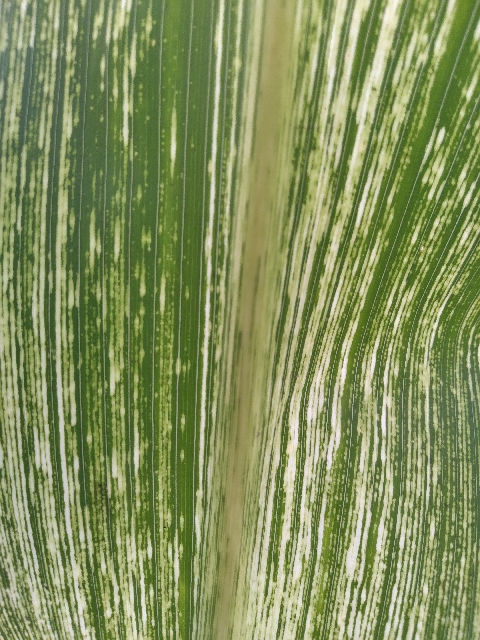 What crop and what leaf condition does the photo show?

maize, maize streak virus
